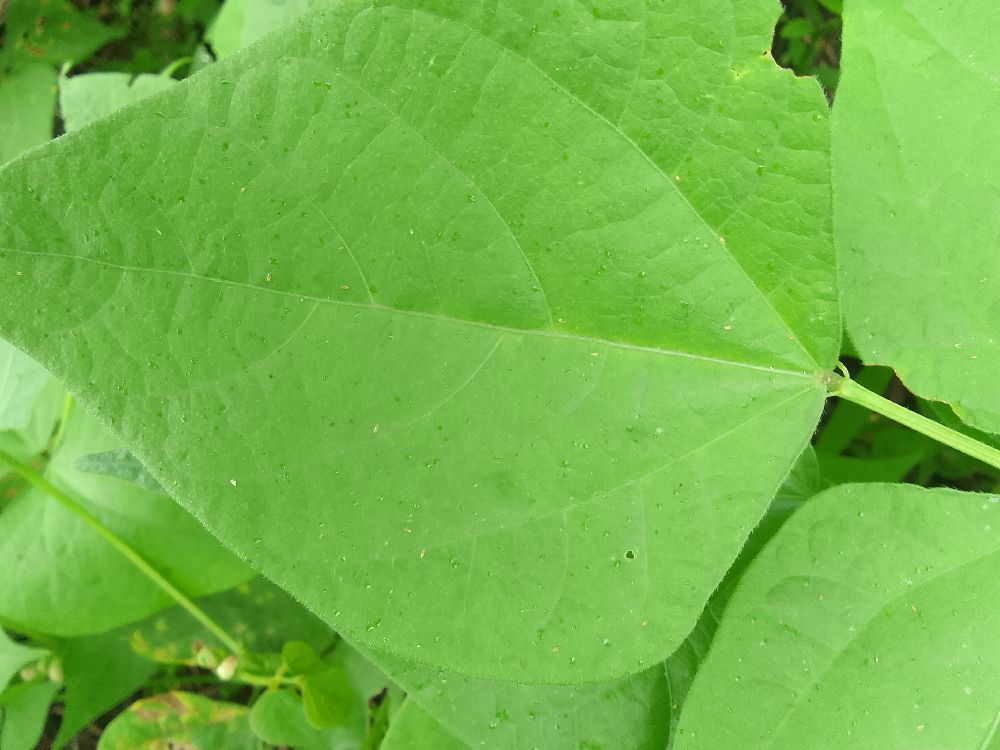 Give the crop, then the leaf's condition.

common bean, healthy
